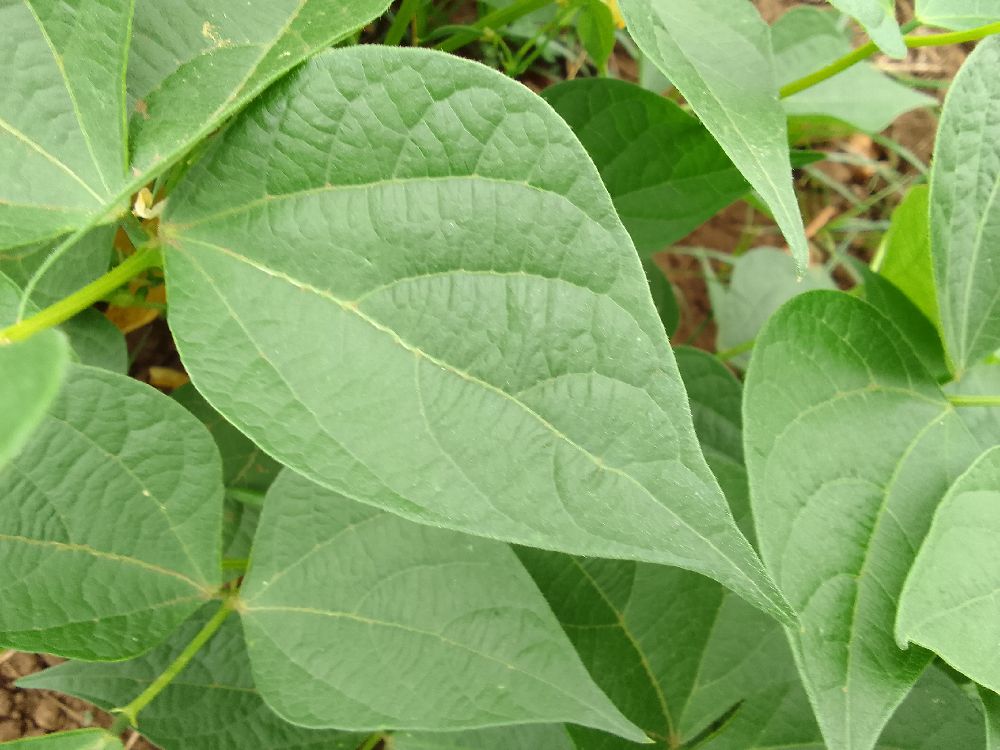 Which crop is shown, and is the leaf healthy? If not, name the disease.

common bean, healthy
